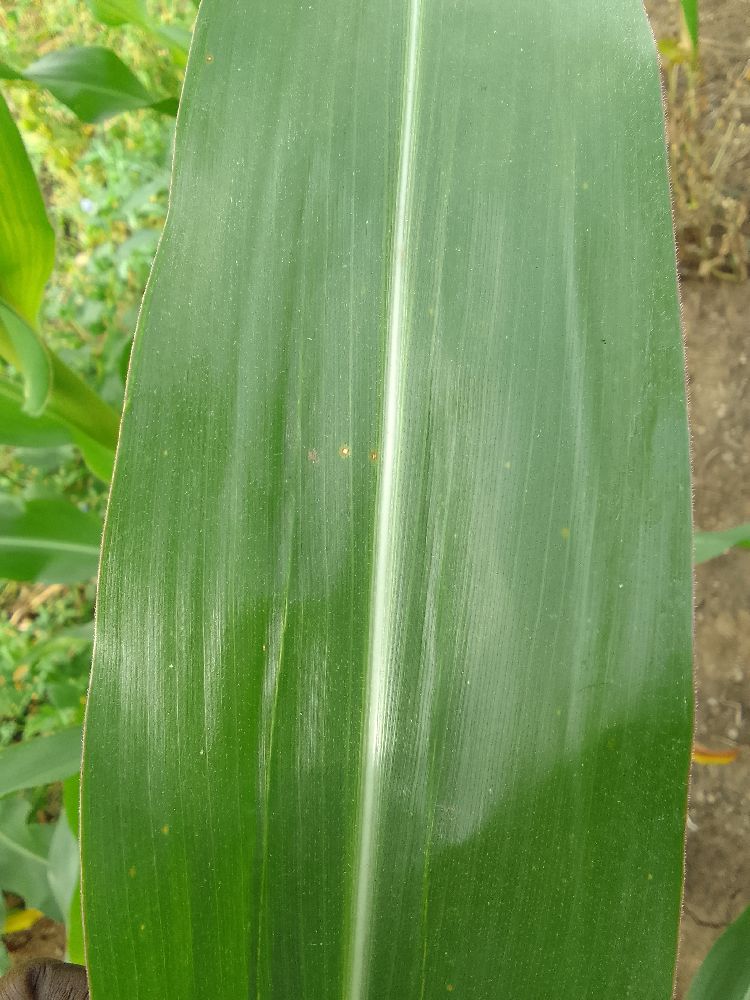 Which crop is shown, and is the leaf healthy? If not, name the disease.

maize, healthy
